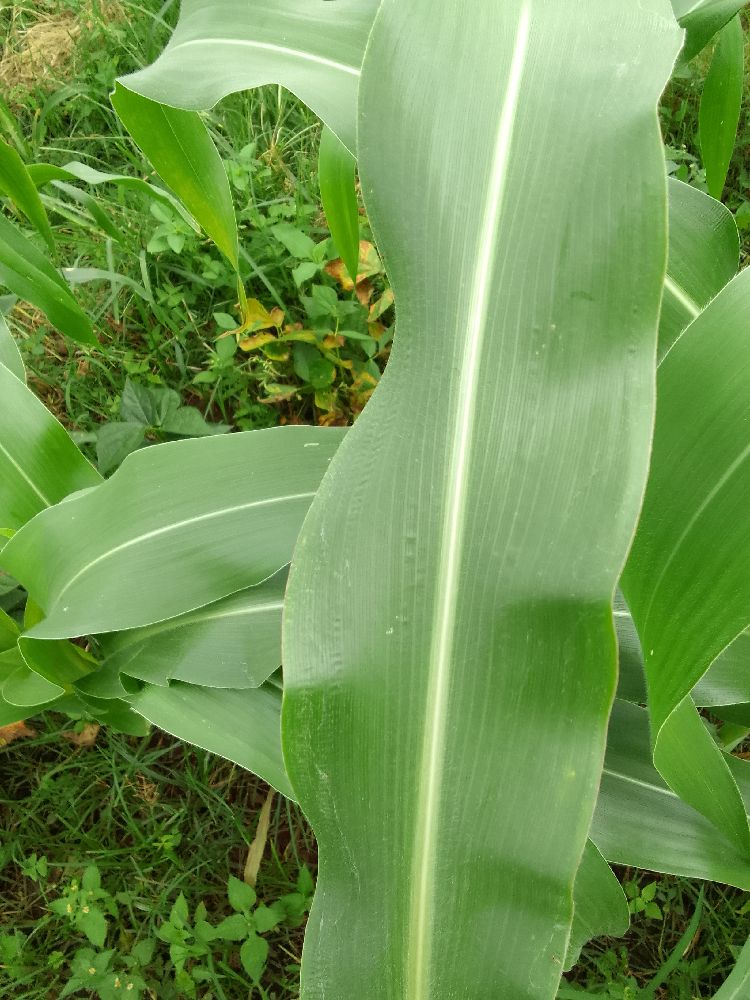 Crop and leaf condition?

maize, healthy
